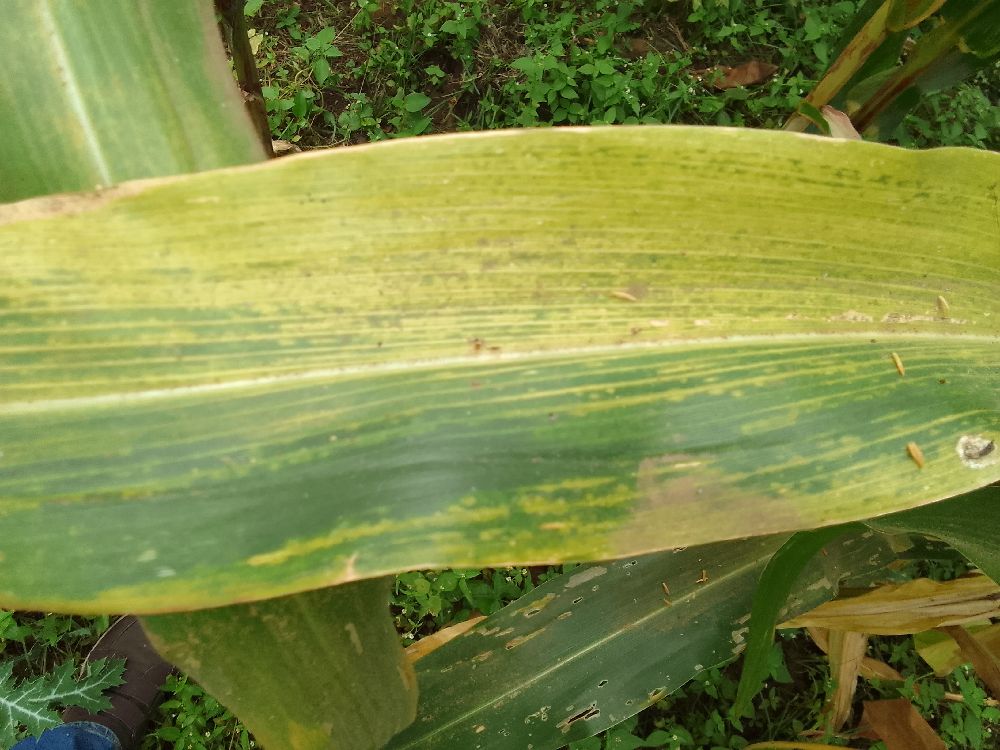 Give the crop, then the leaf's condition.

maize, maize lethal necrosis
